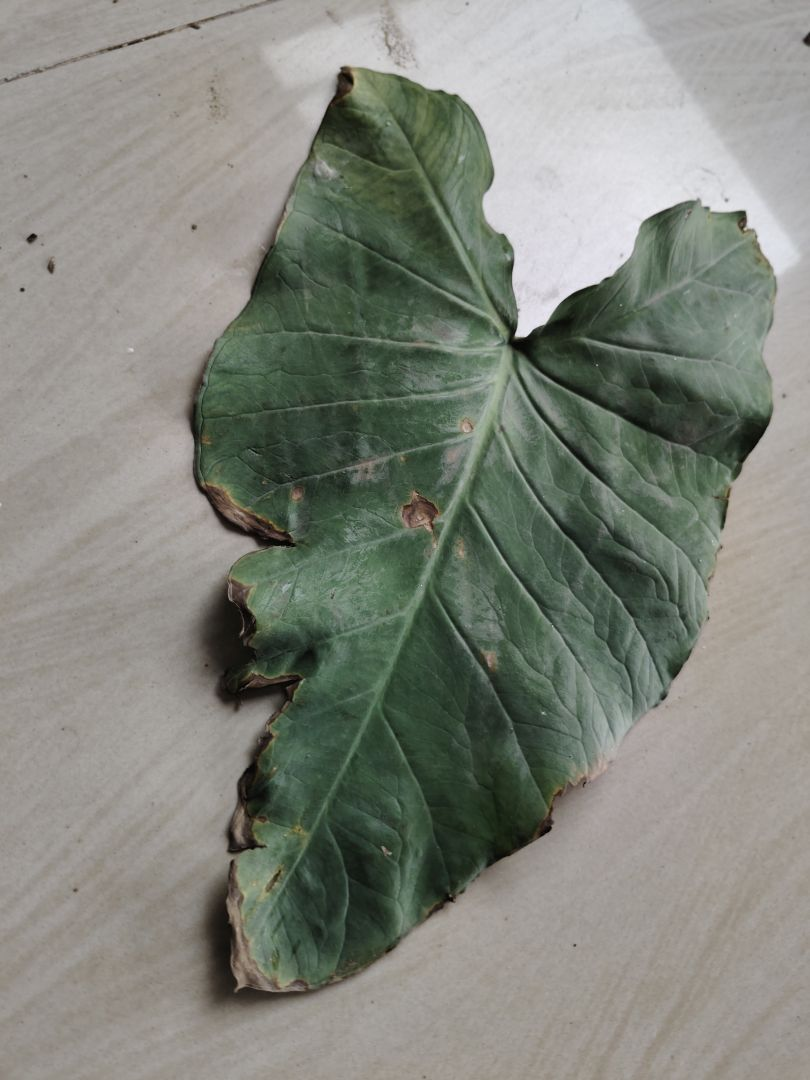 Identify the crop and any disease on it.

taro, leaf blight
